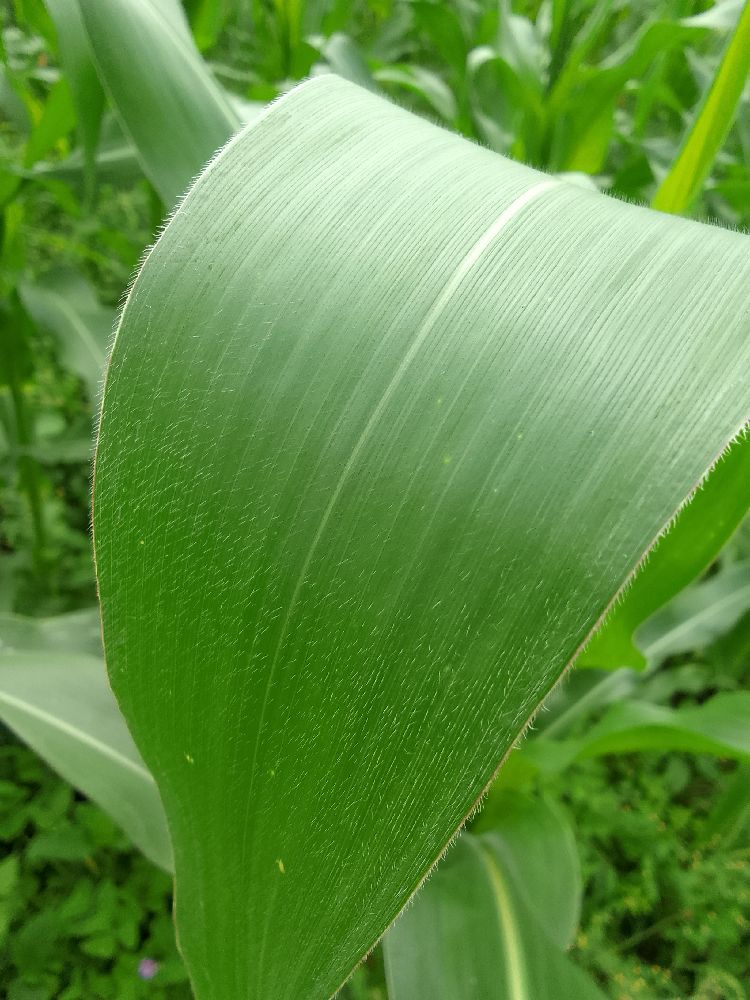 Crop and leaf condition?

maize, healthy
